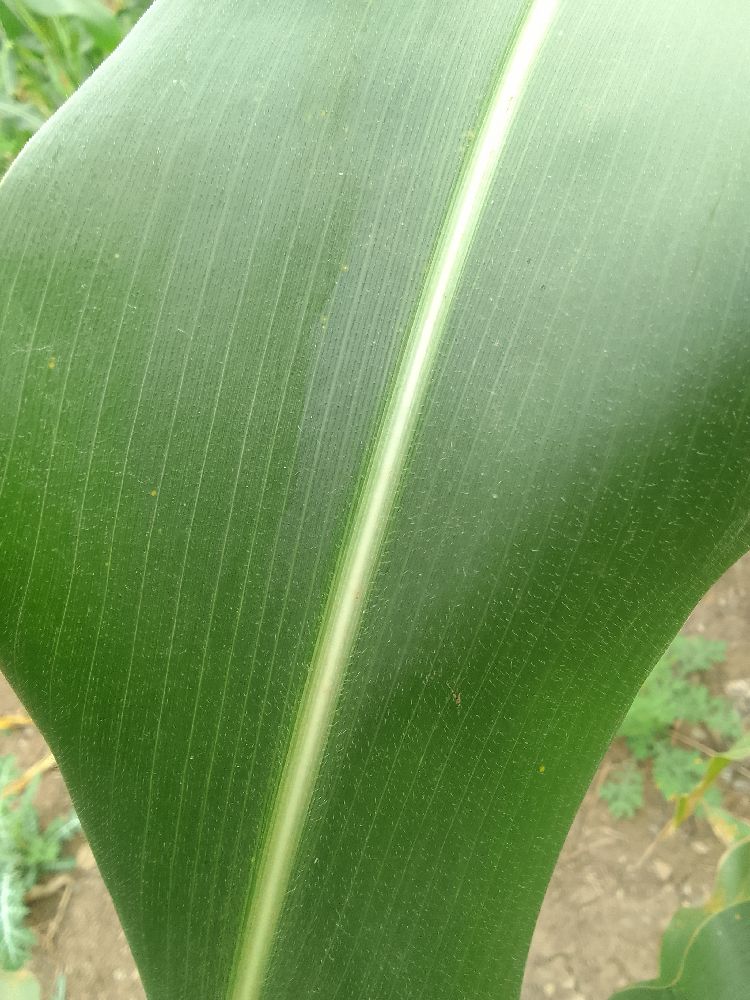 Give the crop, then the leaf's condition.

maize, healthy
